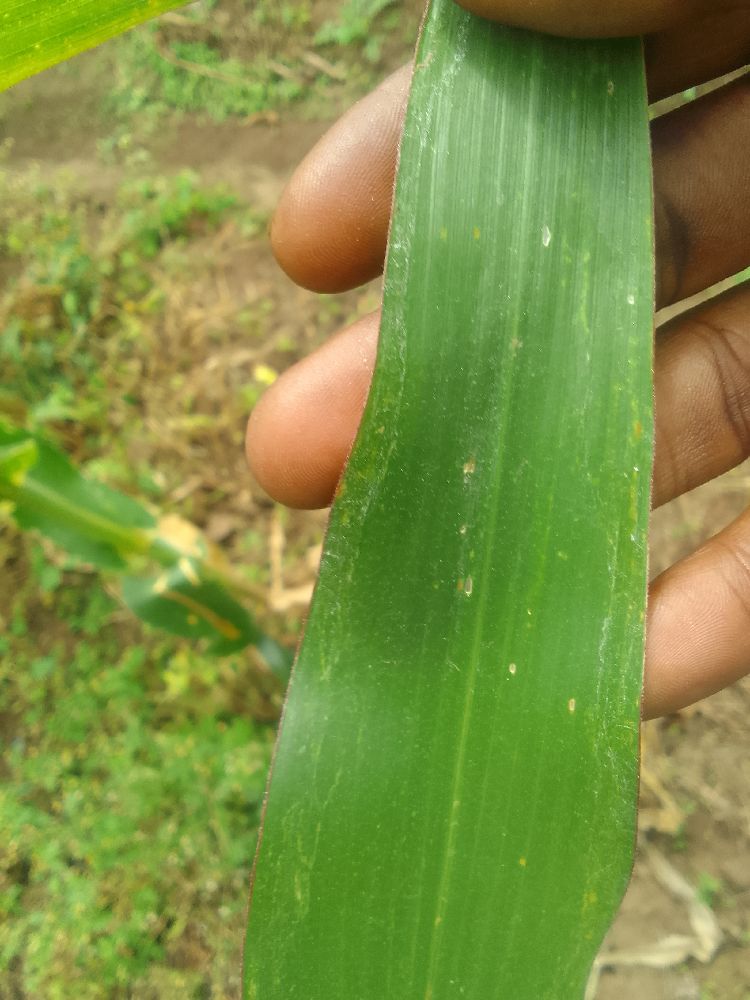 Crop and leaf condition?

maize, healthy
